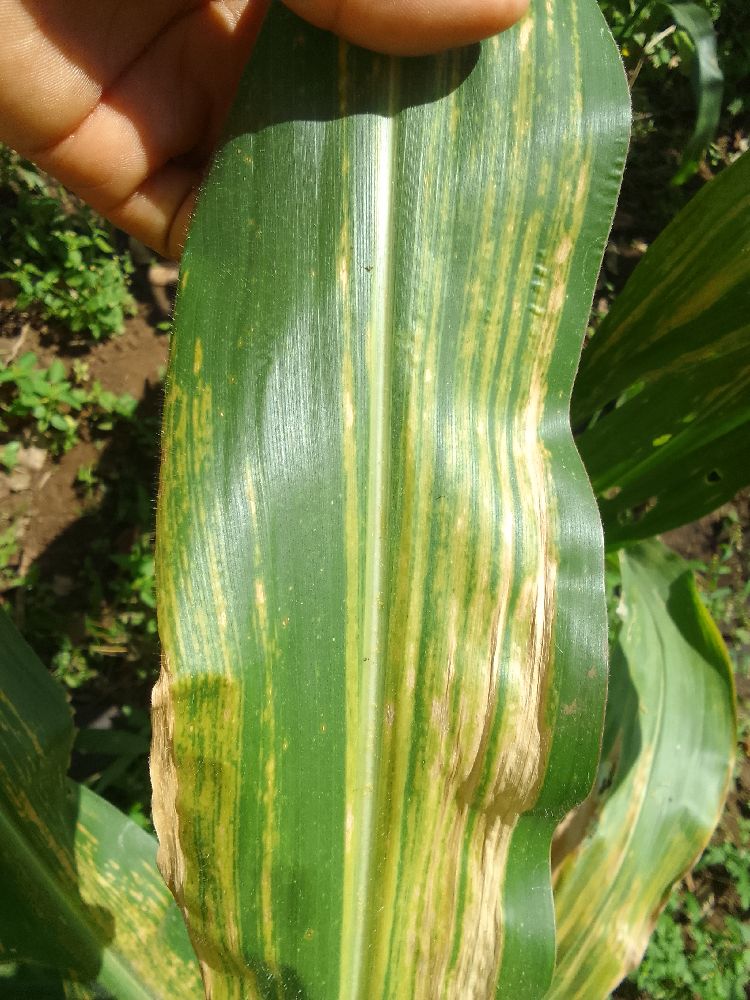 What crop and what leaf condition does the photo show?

maize, maize lethal necrosis
